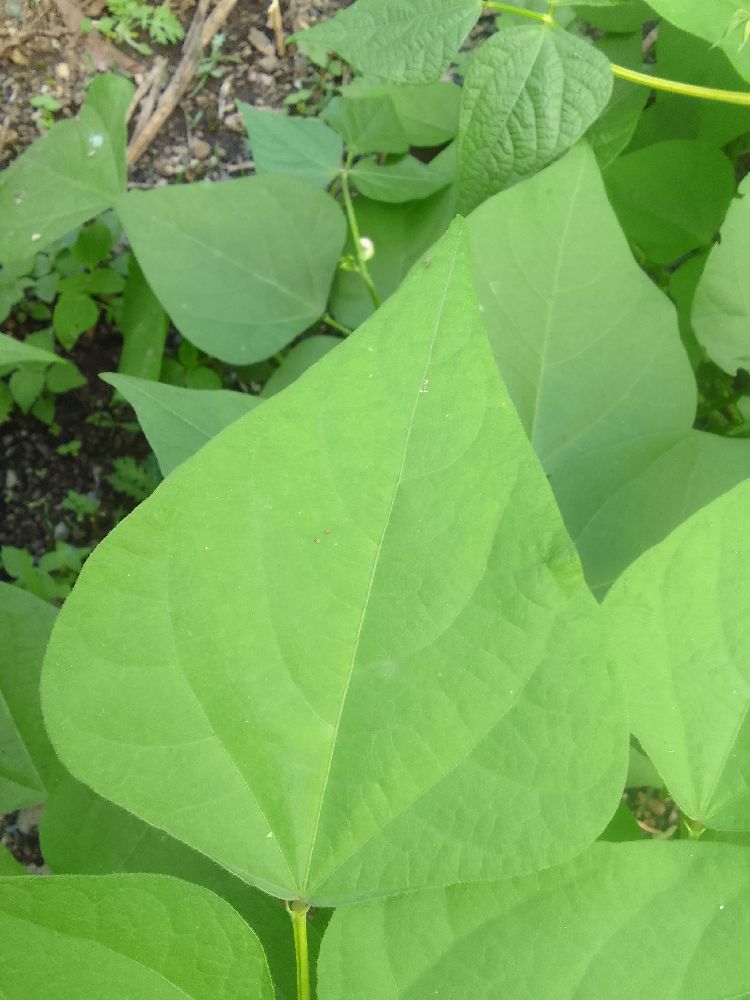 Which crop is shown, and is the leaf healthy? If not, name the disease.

common bean, healthy
